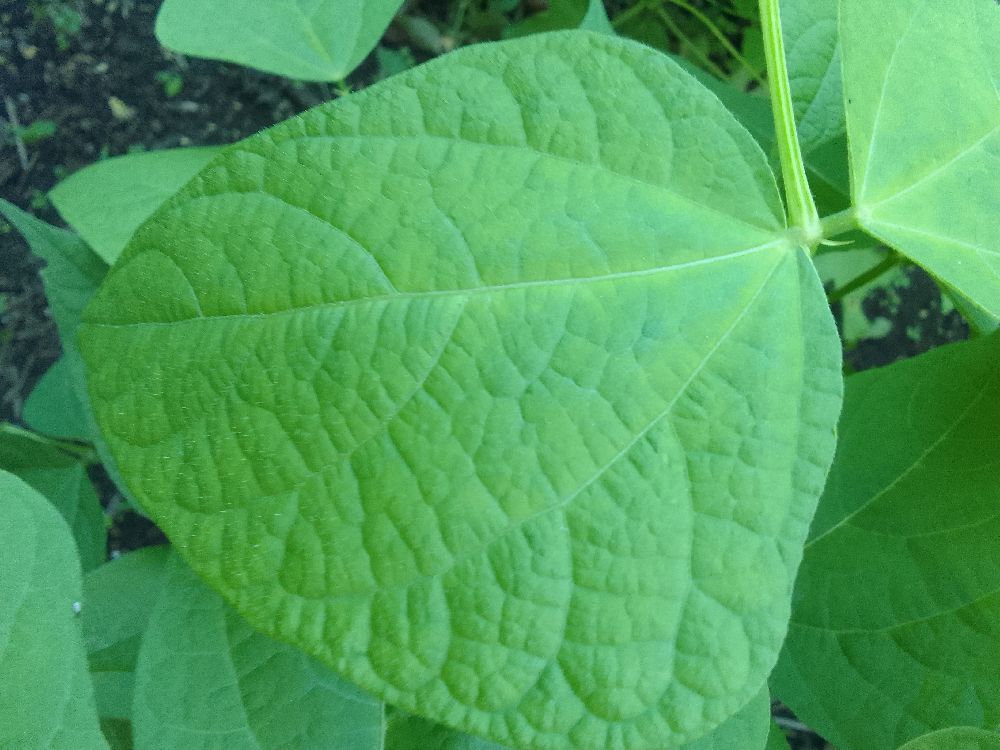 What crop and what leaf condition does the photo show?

common bean, healthy
